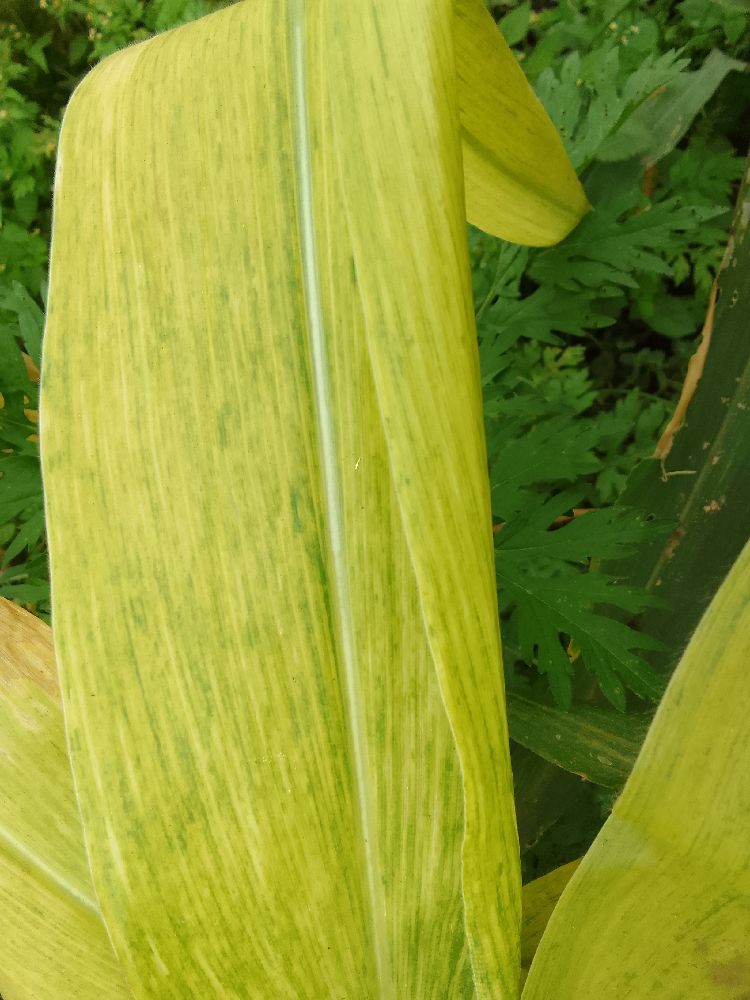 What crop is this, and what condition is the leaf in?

maize, maize lethal necrosis
